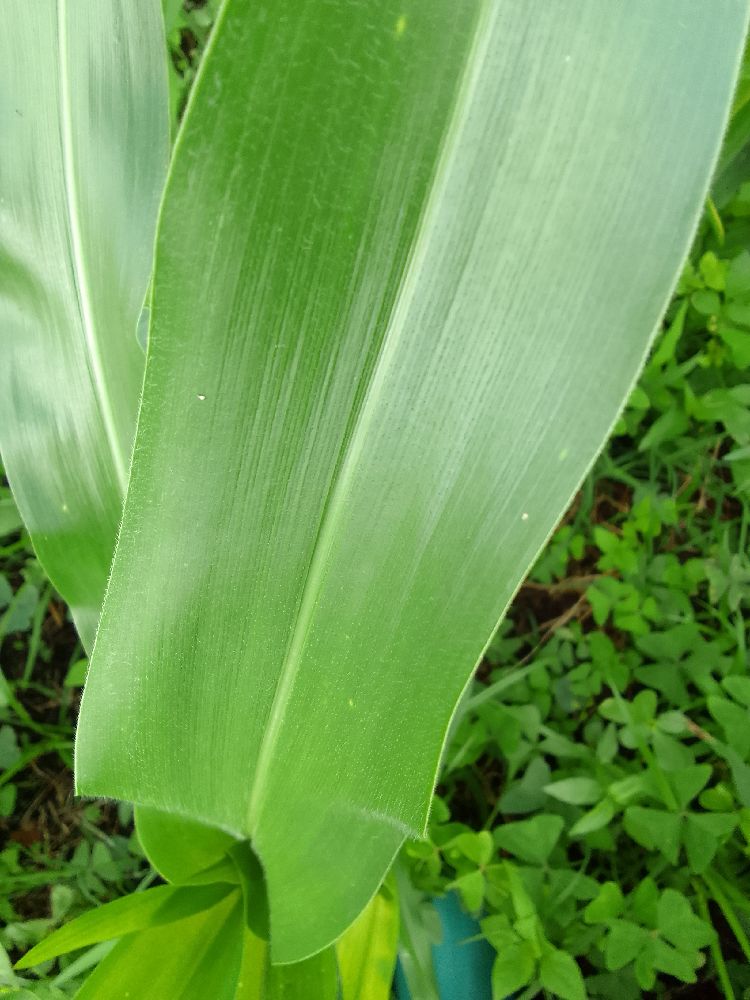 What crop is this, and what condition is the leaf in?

maize, healthy
